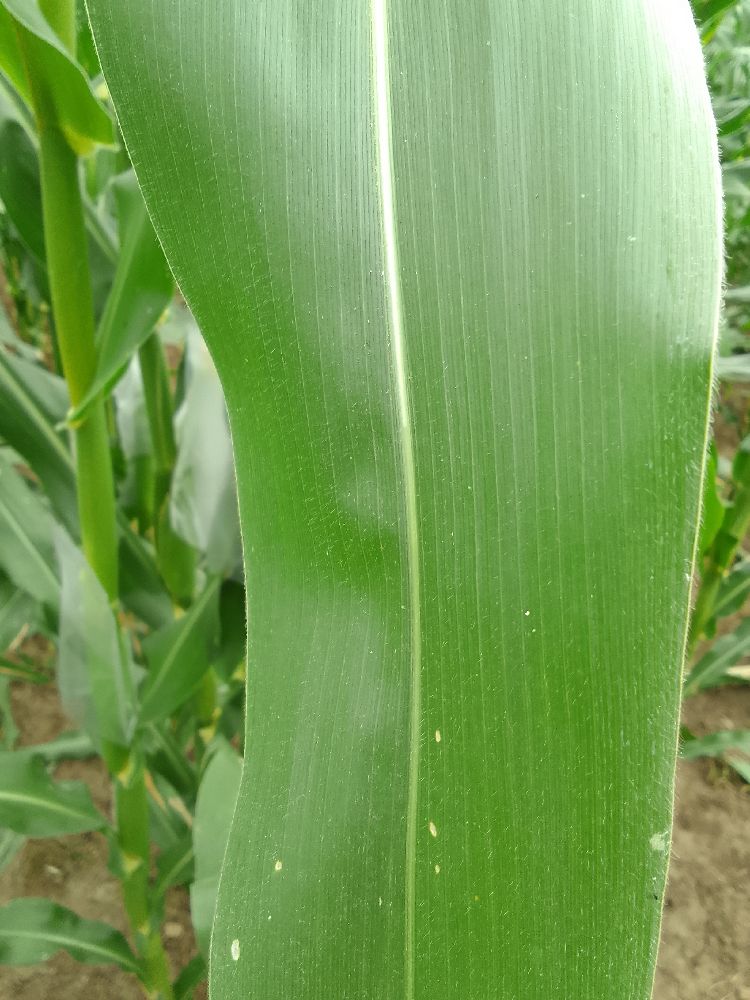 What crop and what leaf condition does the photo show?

maize, healthy
